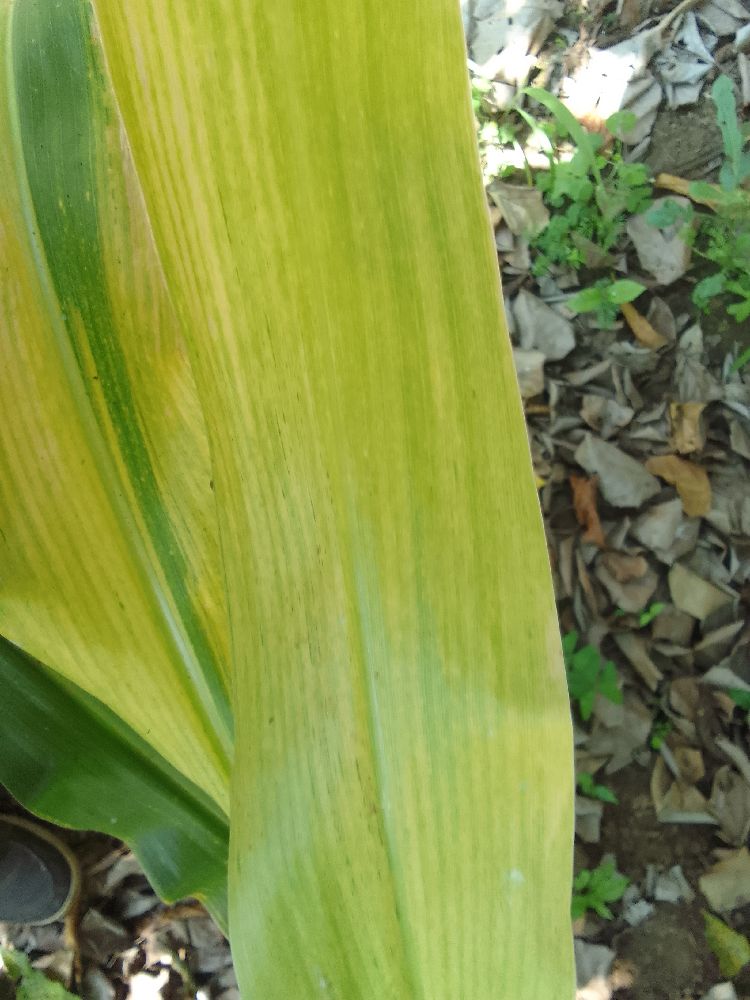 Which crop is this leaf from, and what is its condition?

maize, maize lethal necrosis
